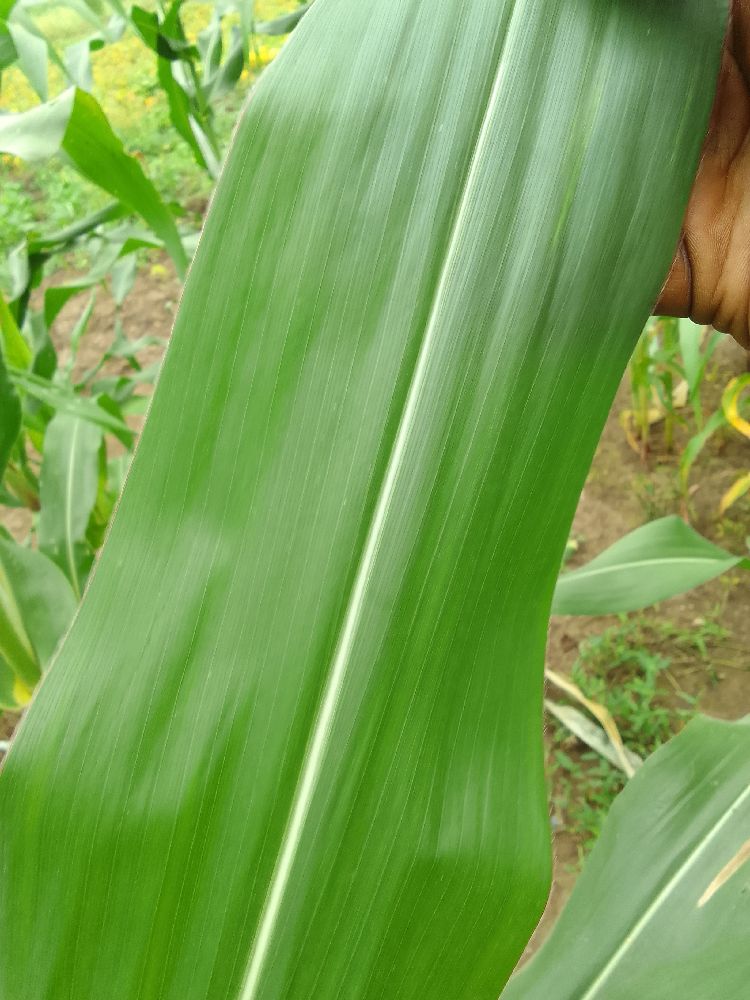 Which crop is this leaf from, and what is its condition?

maize, healthy
